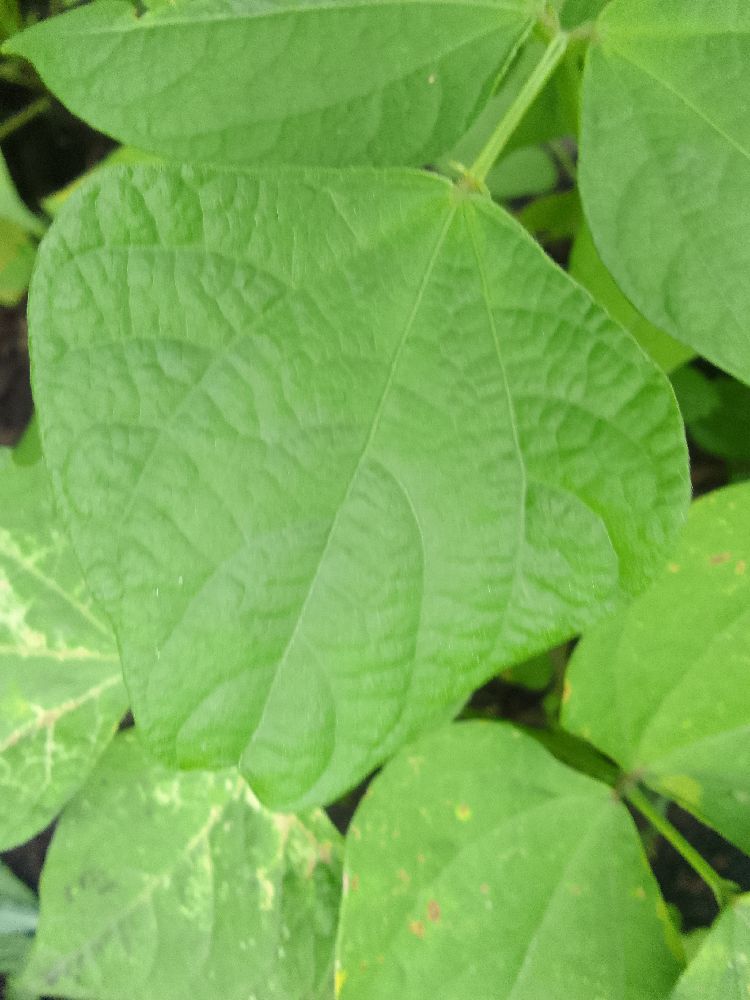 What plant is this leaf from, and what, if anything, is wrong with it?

common bean, healthy
